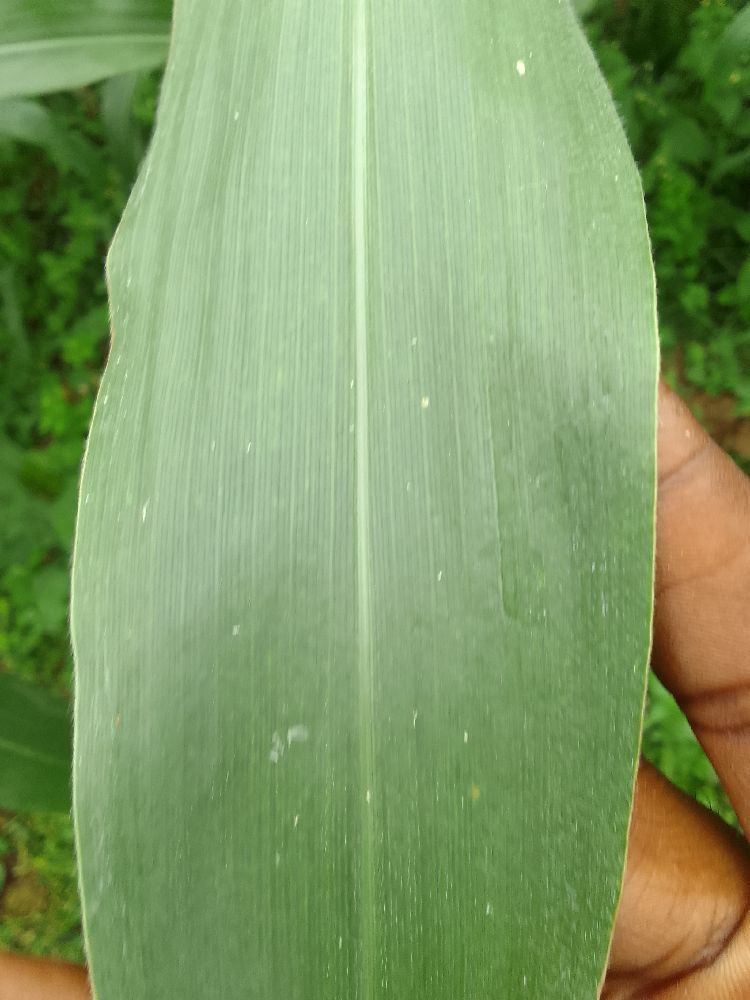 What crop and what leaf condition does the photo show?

maize, healthy
